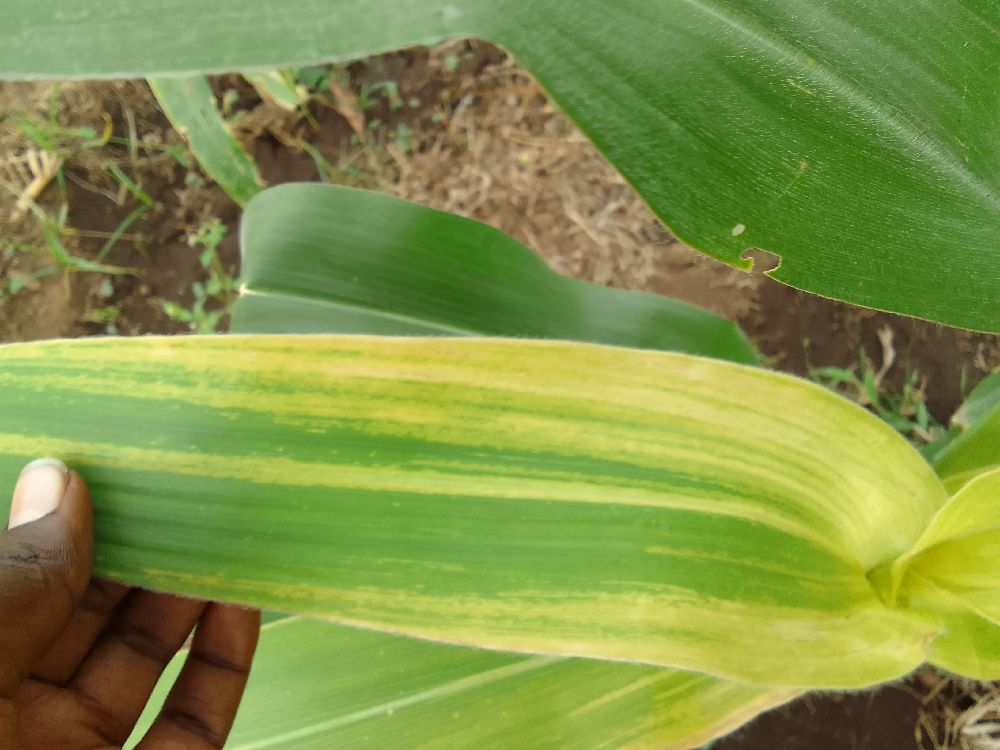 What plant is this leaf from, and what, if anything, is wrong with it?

maize, maize lethal necrosis
